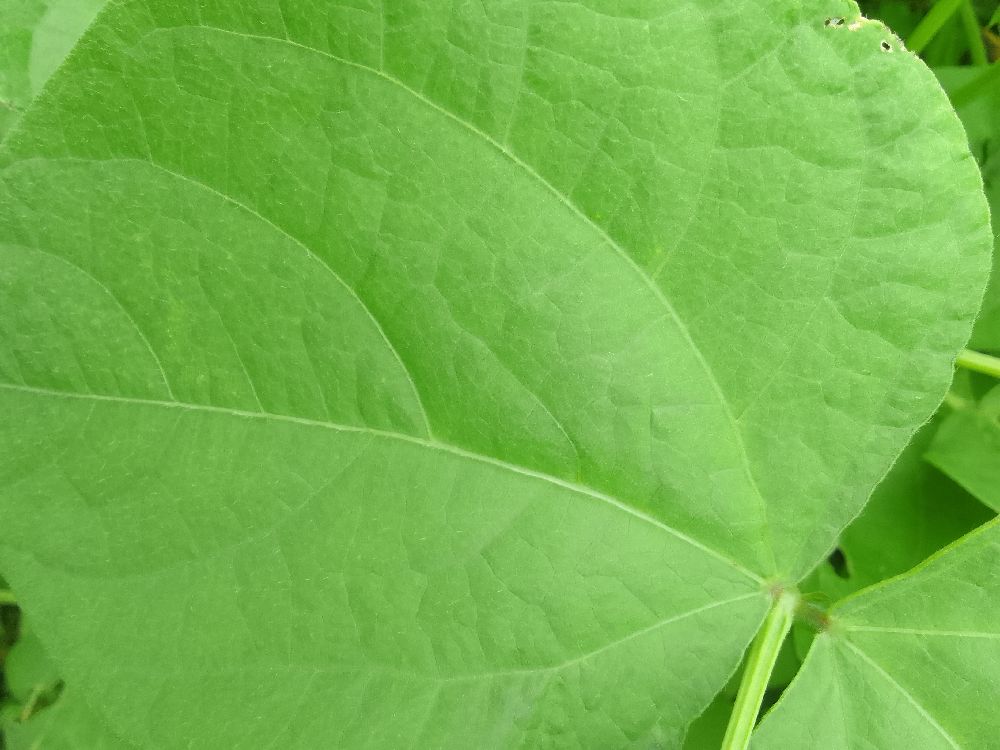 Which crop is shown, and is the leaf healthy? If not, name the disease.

common bean, healthy
